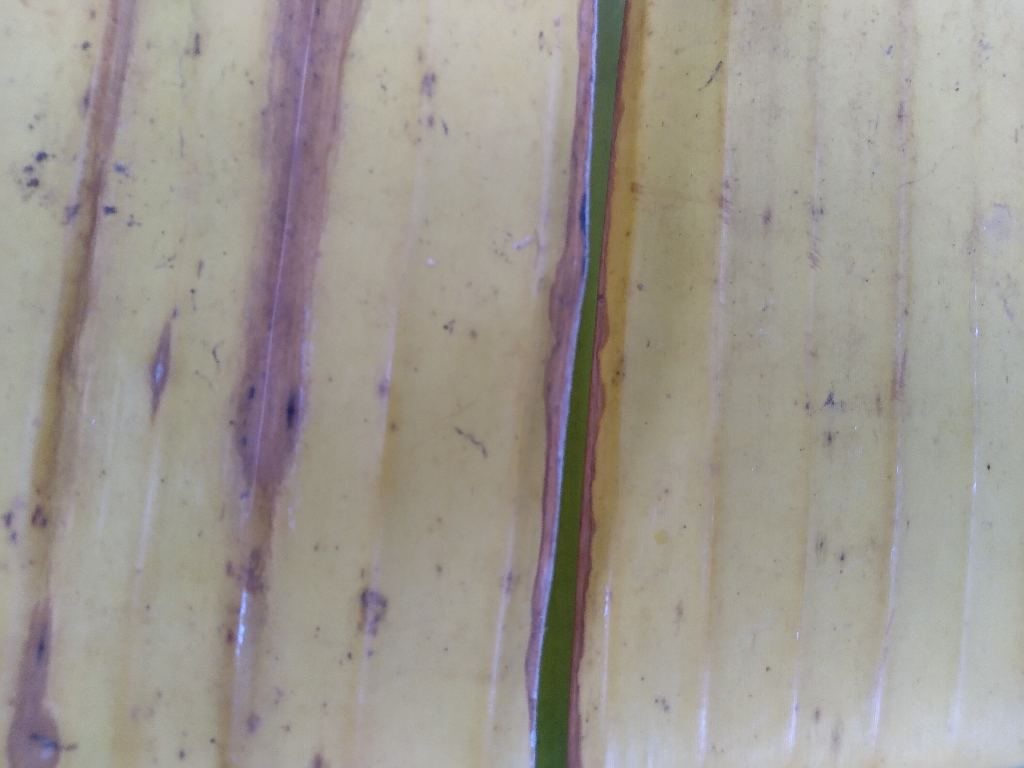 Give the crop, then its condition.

banana, fusarium wilt race 1
